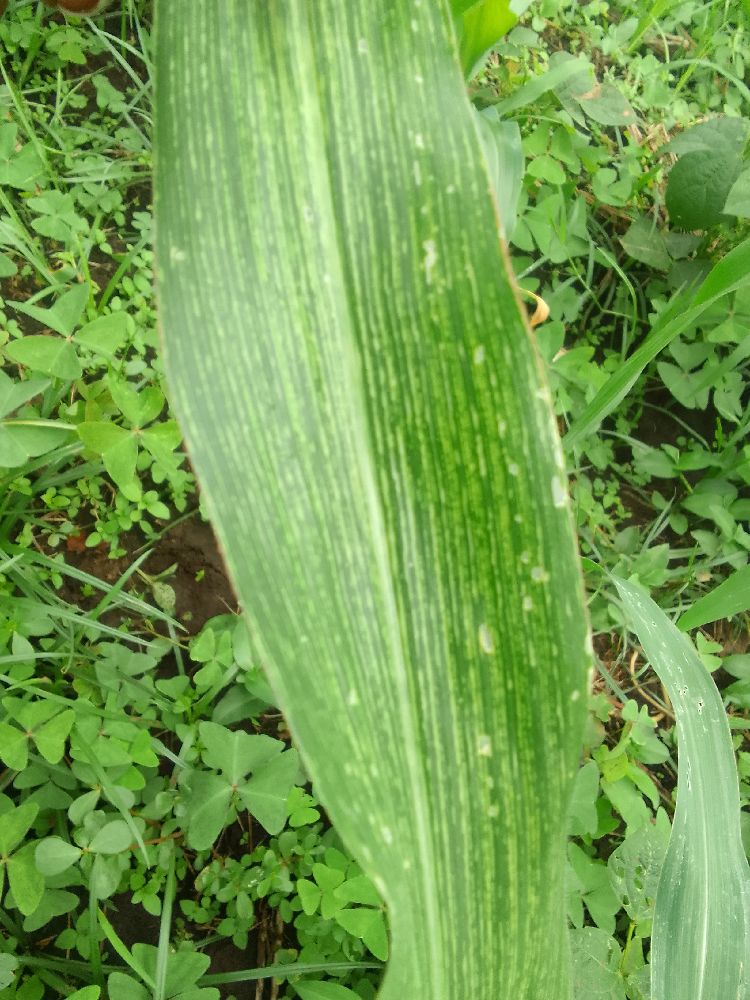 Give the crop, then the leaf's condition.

maize, maize streak virus
